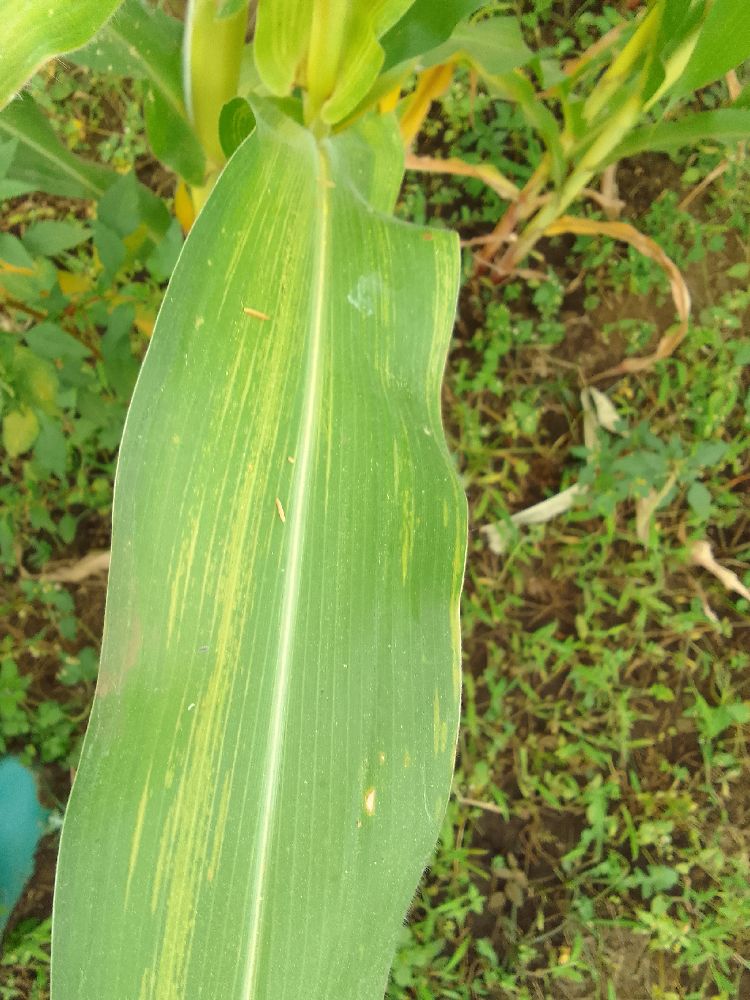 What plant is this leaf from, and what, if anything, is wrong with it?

maize, maize lethal necrosis
